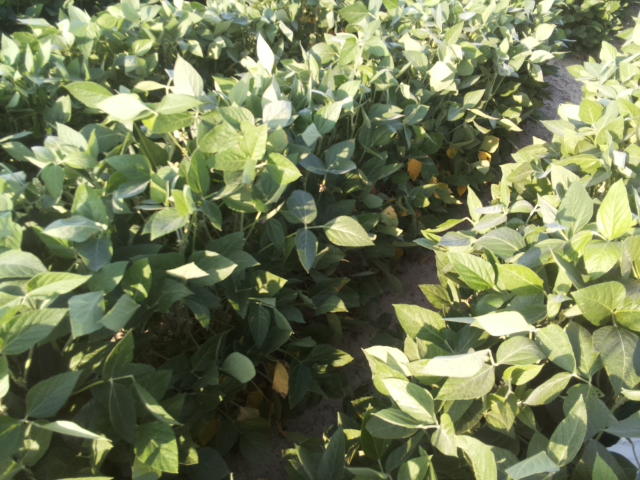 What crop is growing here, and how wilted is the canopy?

soybean, leaves with no wilting
